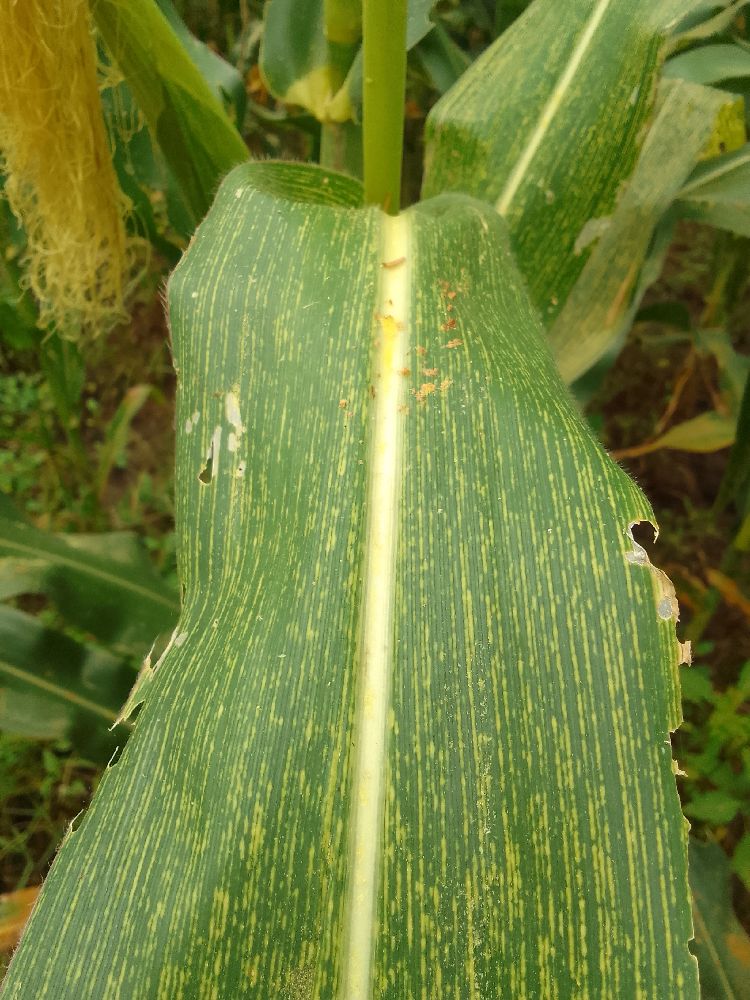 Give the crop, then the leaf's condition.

maize, maize streak virus
